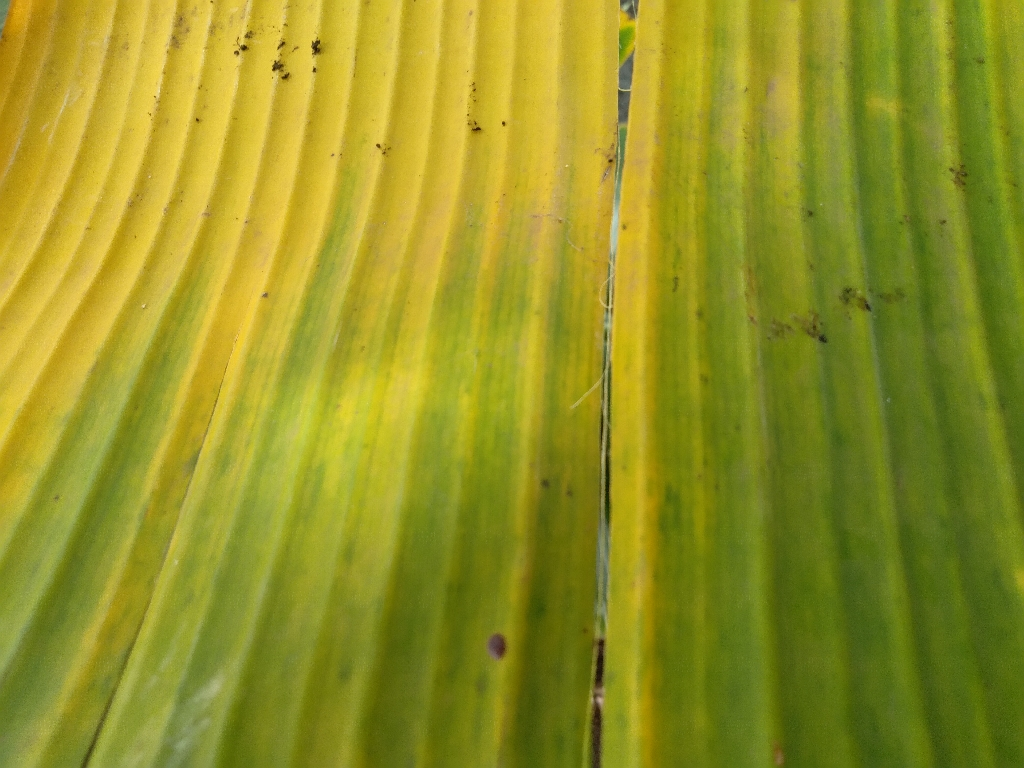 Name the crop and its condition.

banana, fusarium wilt race 1
